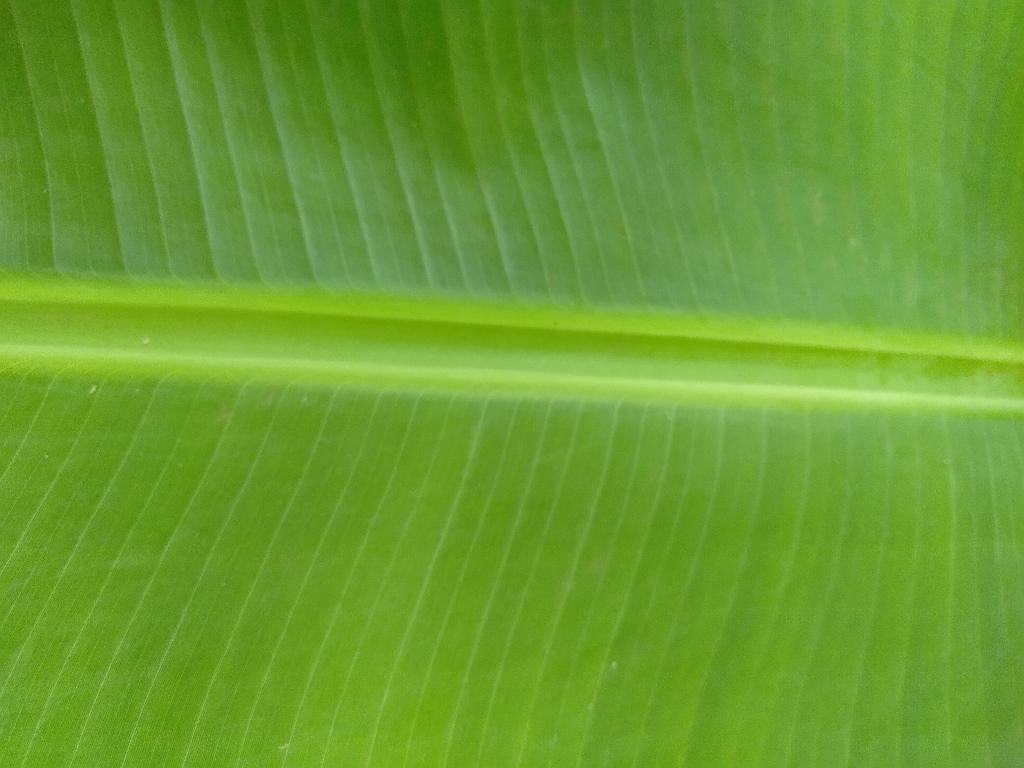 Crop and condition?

banana, healthy
